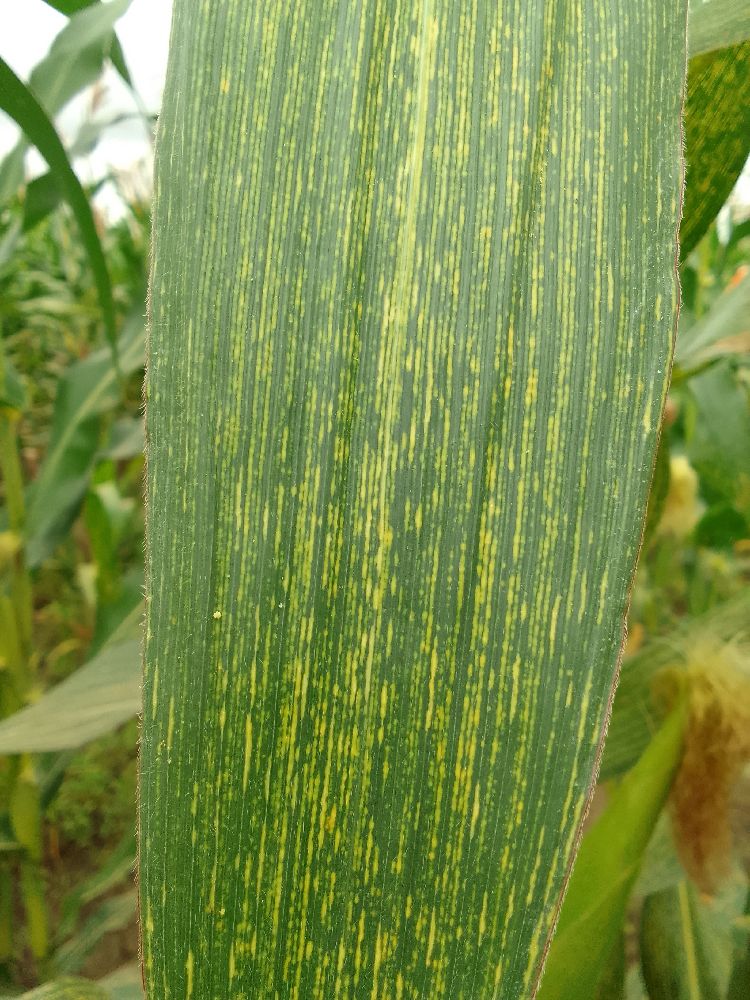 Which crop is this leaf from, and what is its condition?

maize, maize streak virus
